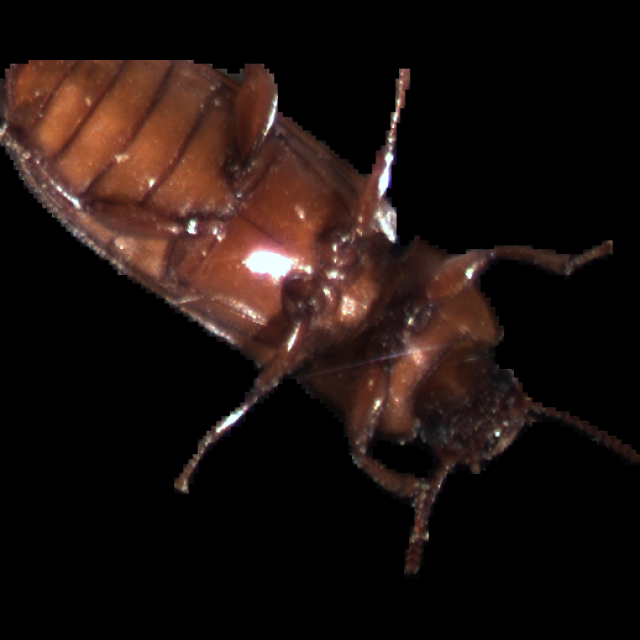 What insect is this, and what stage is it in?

mealworm beetle
